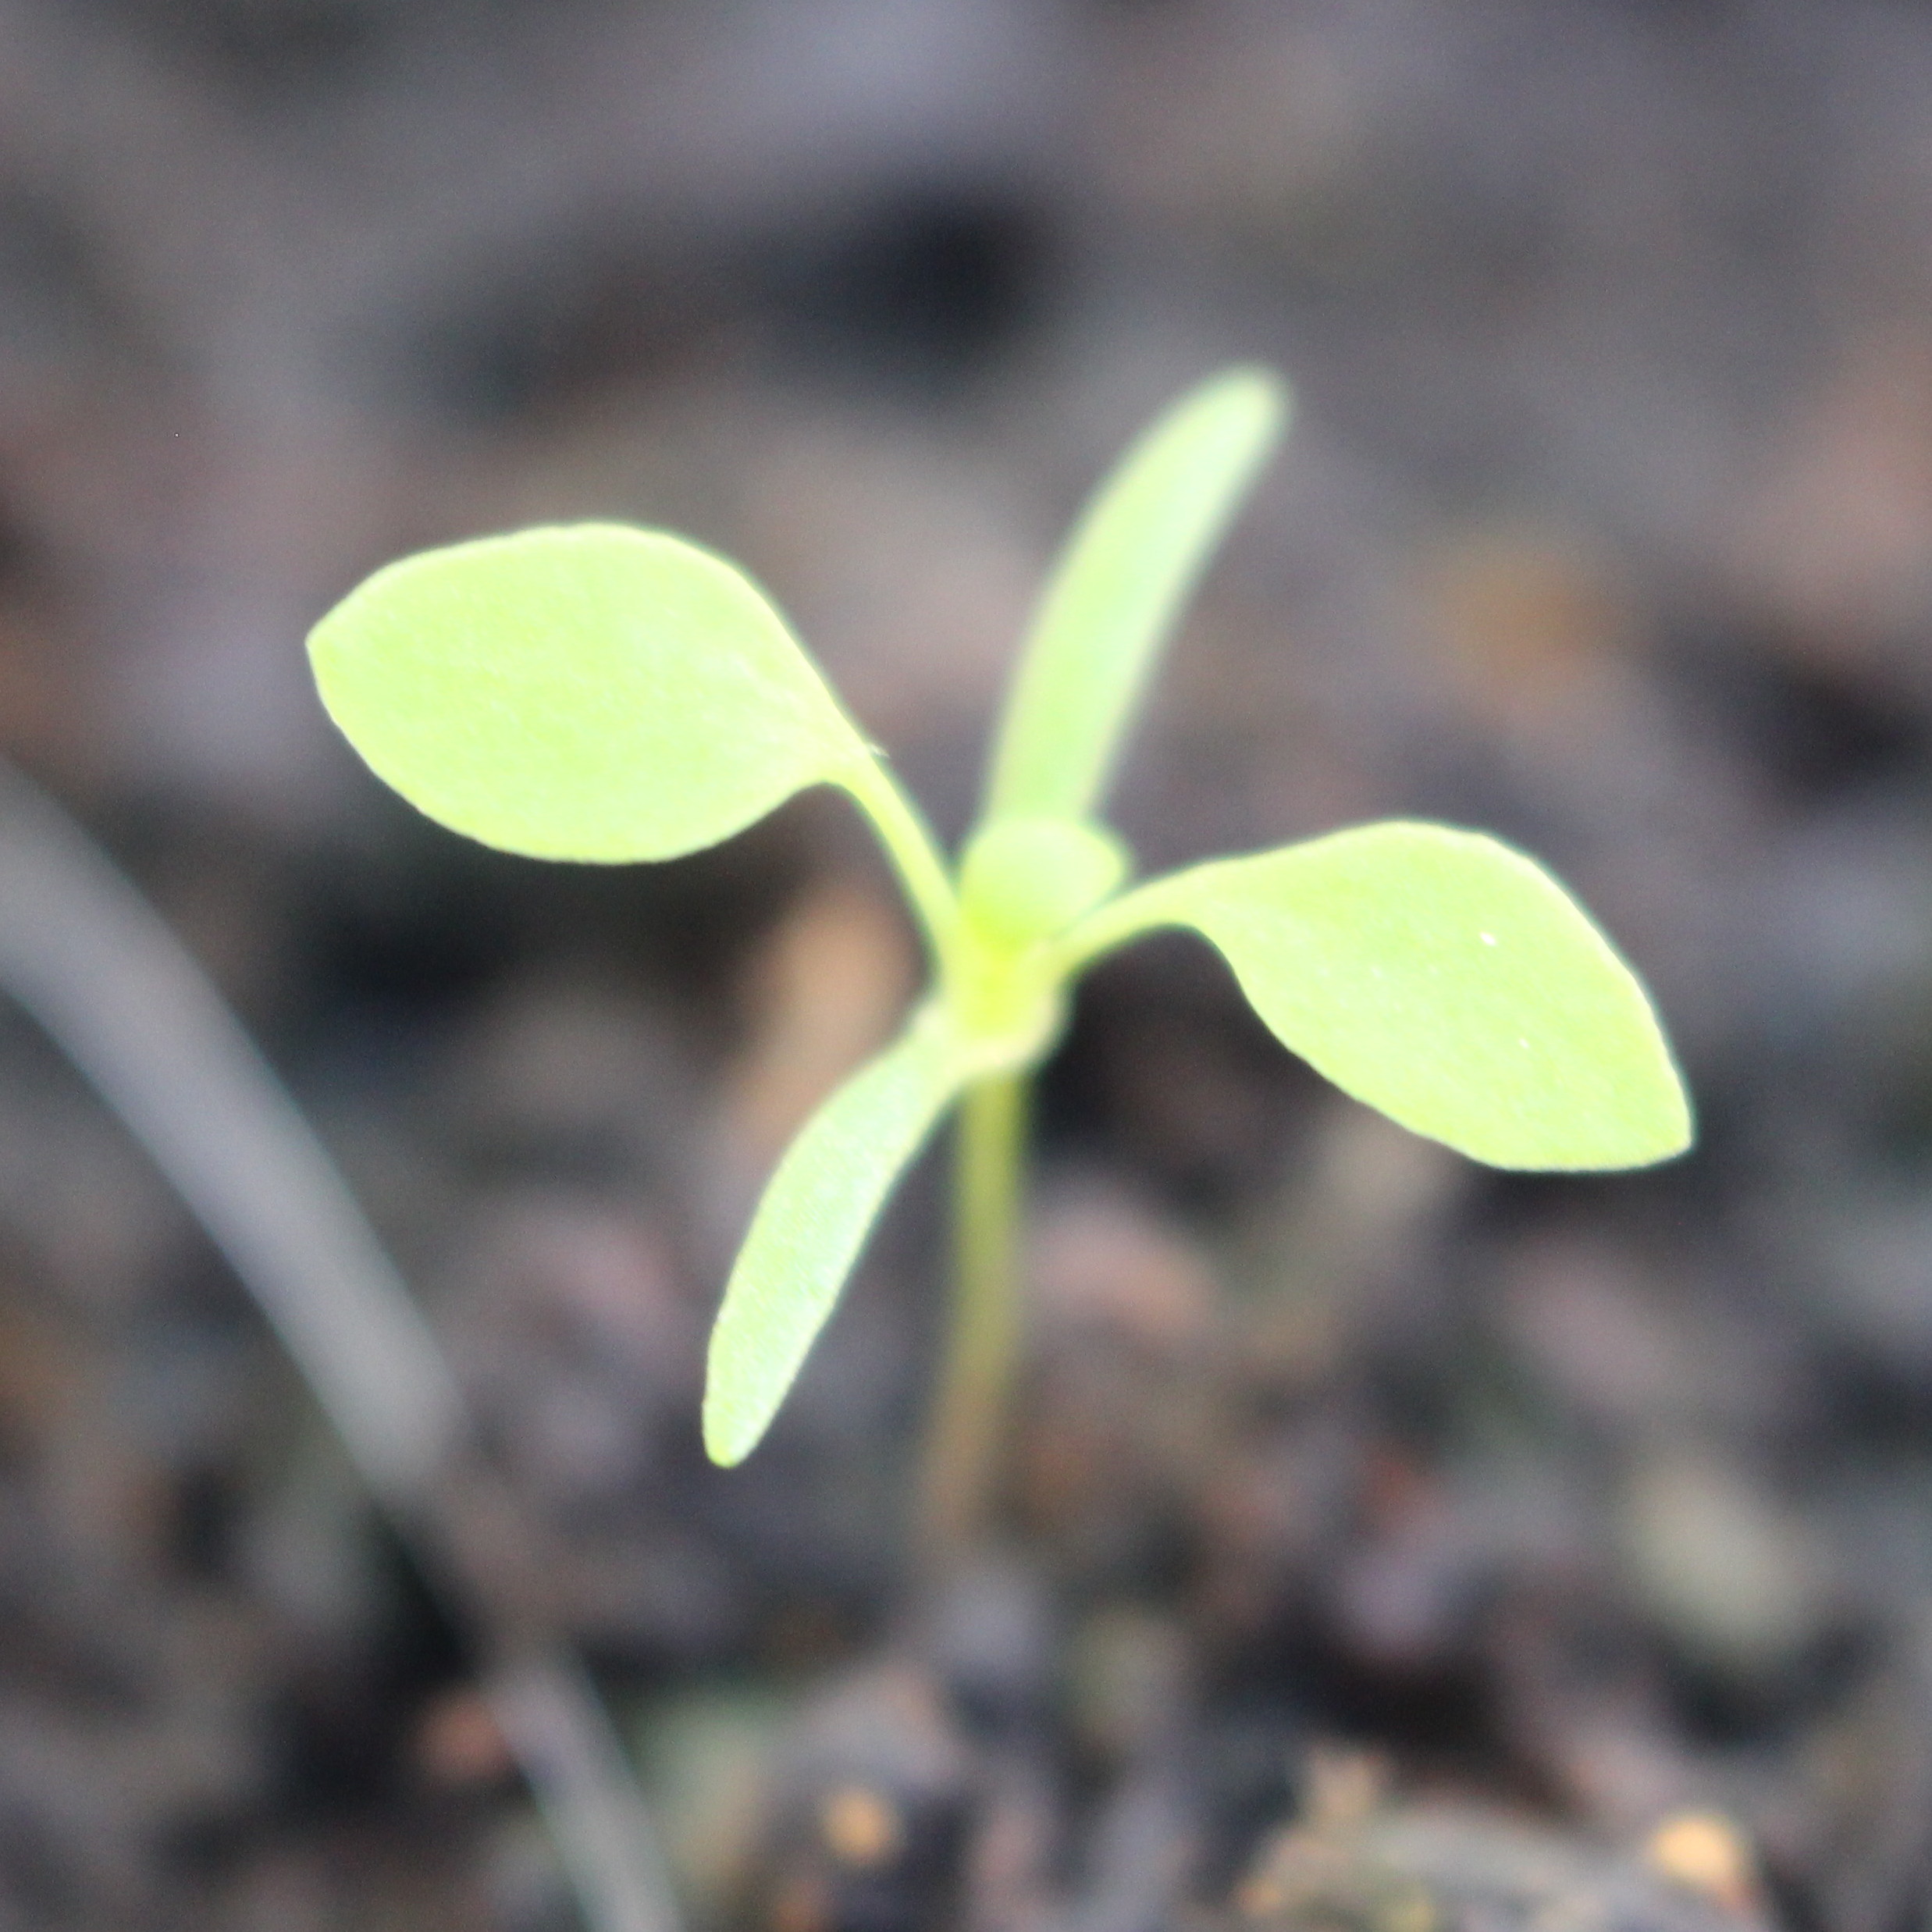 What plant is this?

Papaver rhoeas
